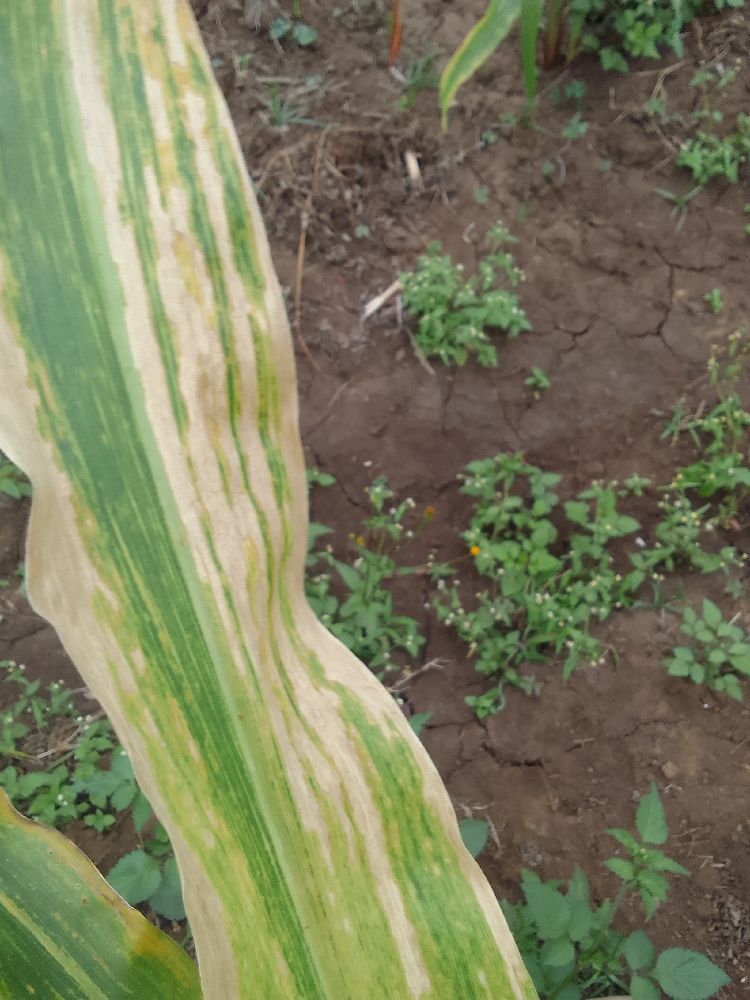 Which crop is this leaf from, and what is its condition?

maize, maize lethal necrosis
